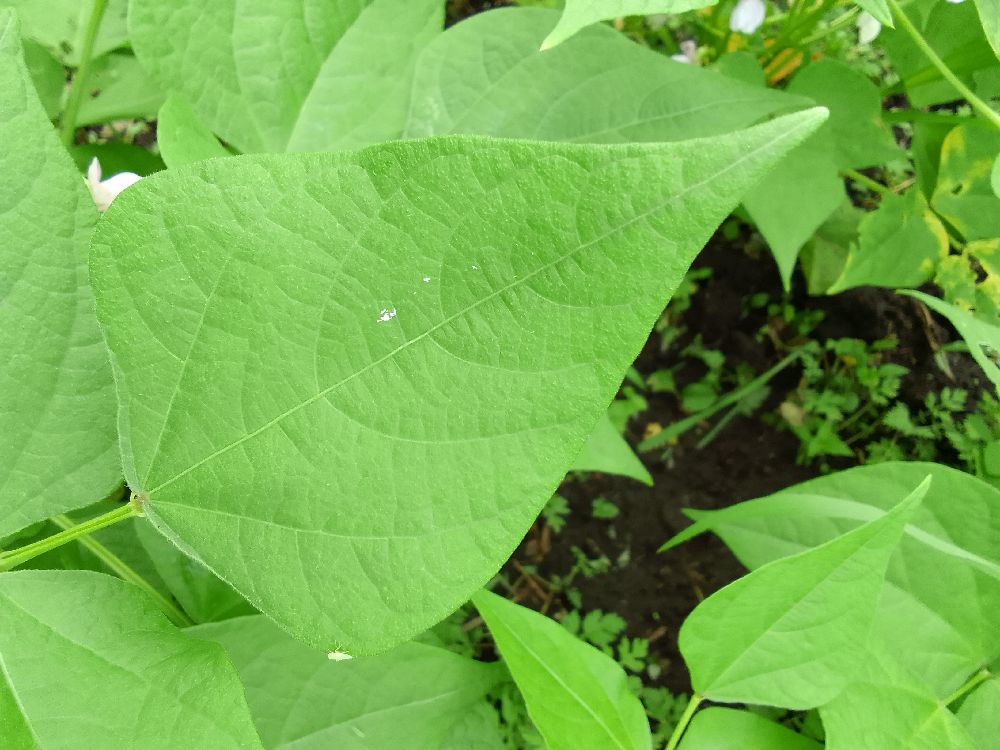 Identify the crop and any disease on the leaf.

common bean, healthy
